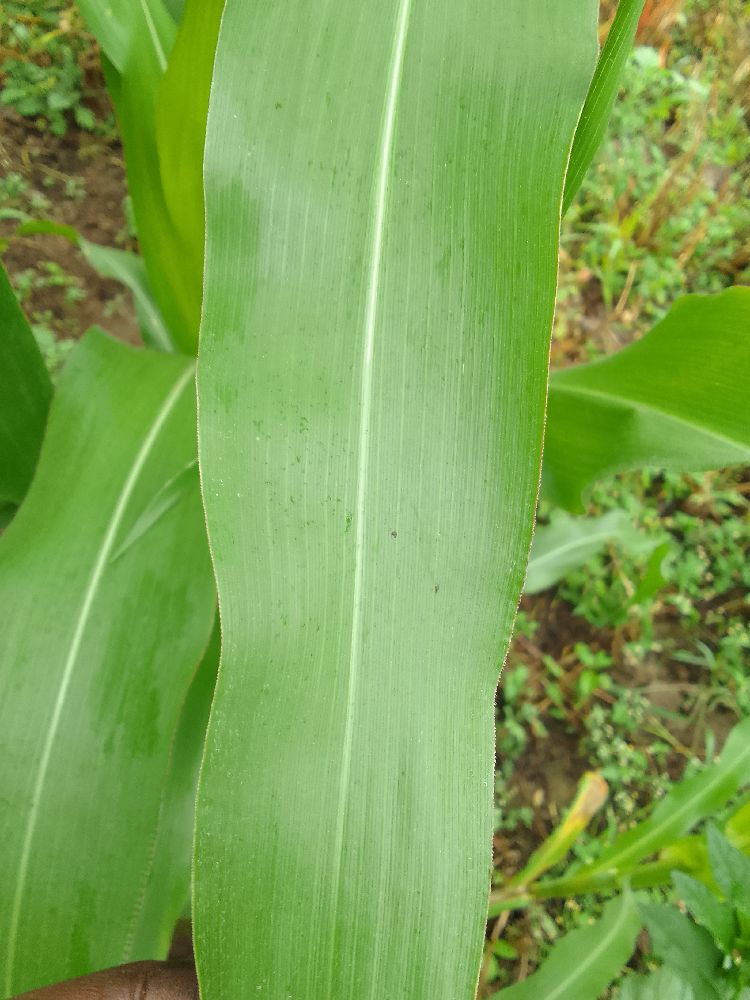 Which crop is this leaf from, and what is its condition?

maize, healthy
